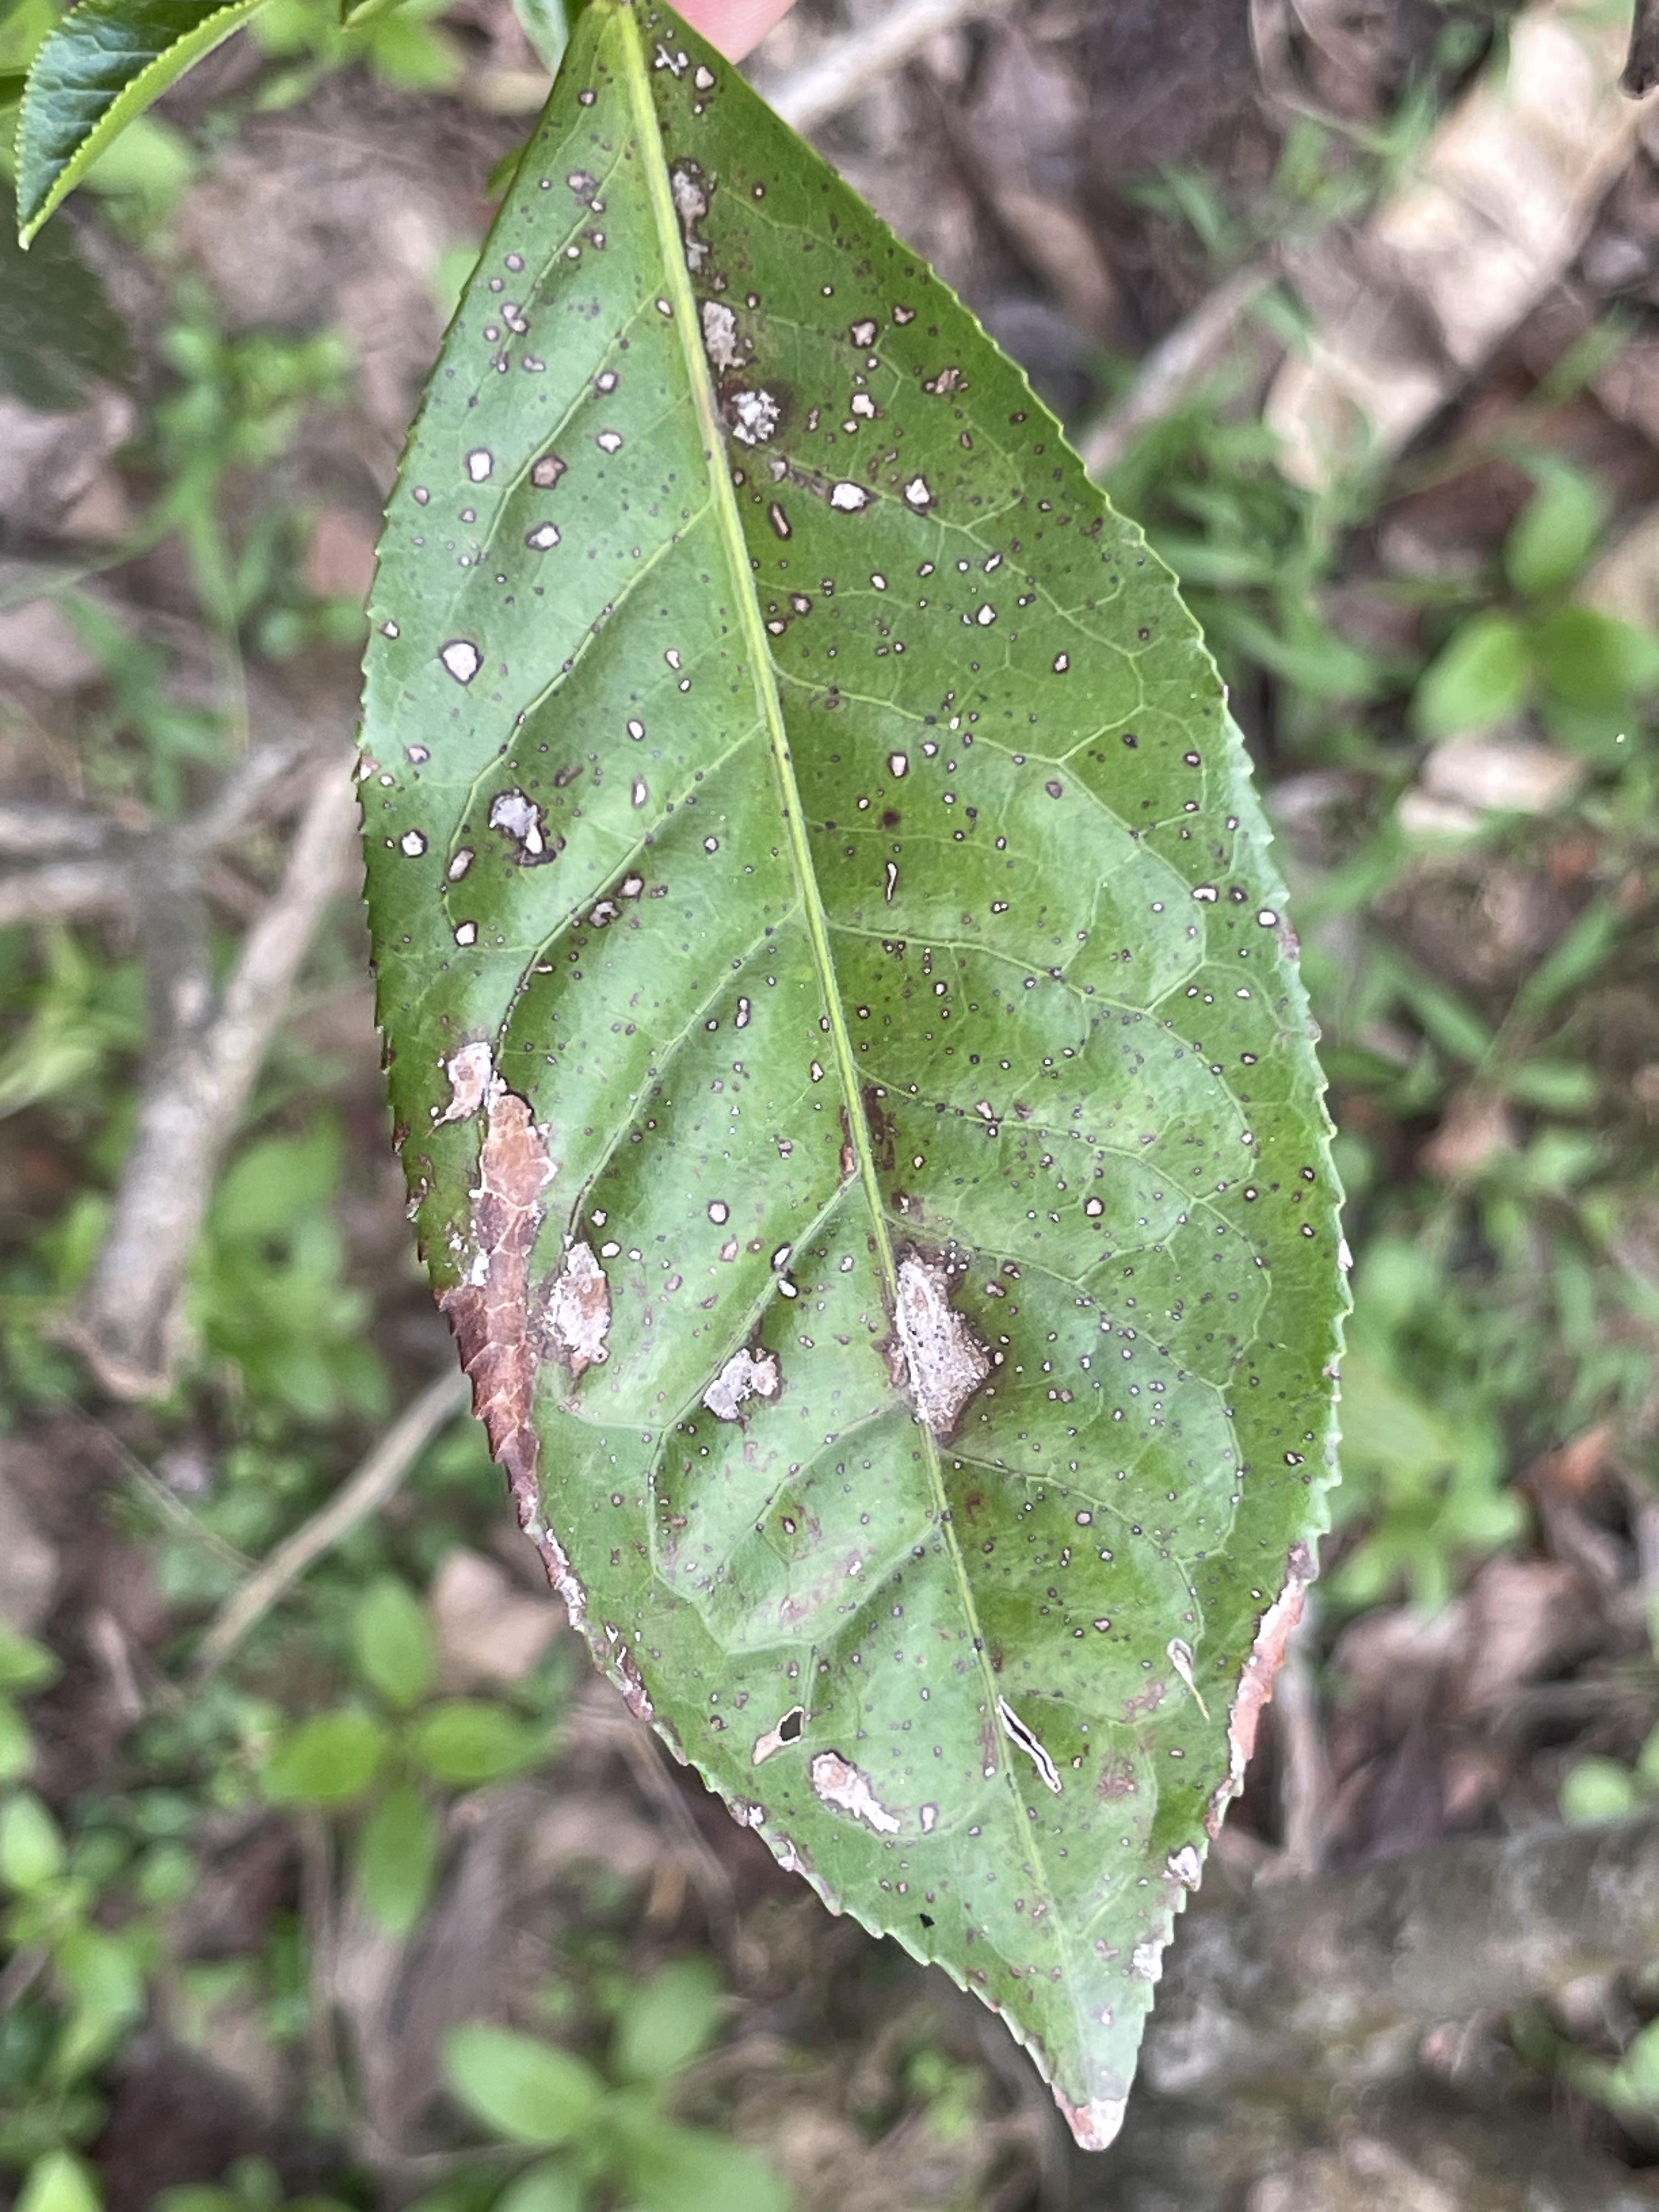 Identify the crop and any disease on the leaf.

tea, red rust
